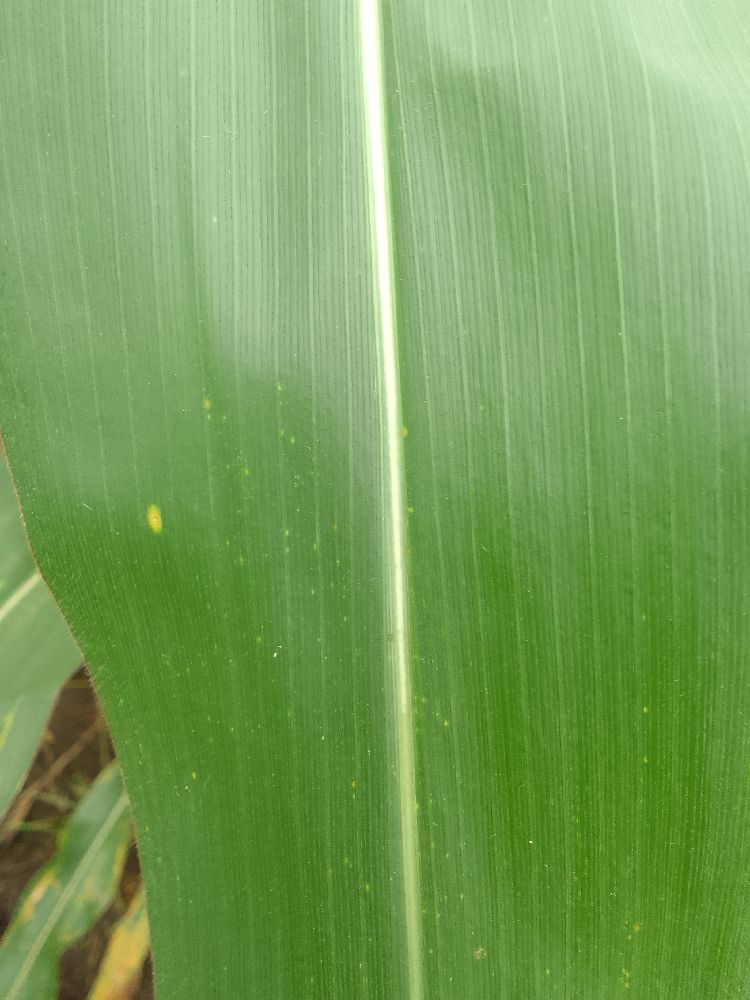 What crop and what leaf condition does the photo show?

maize, healthy
